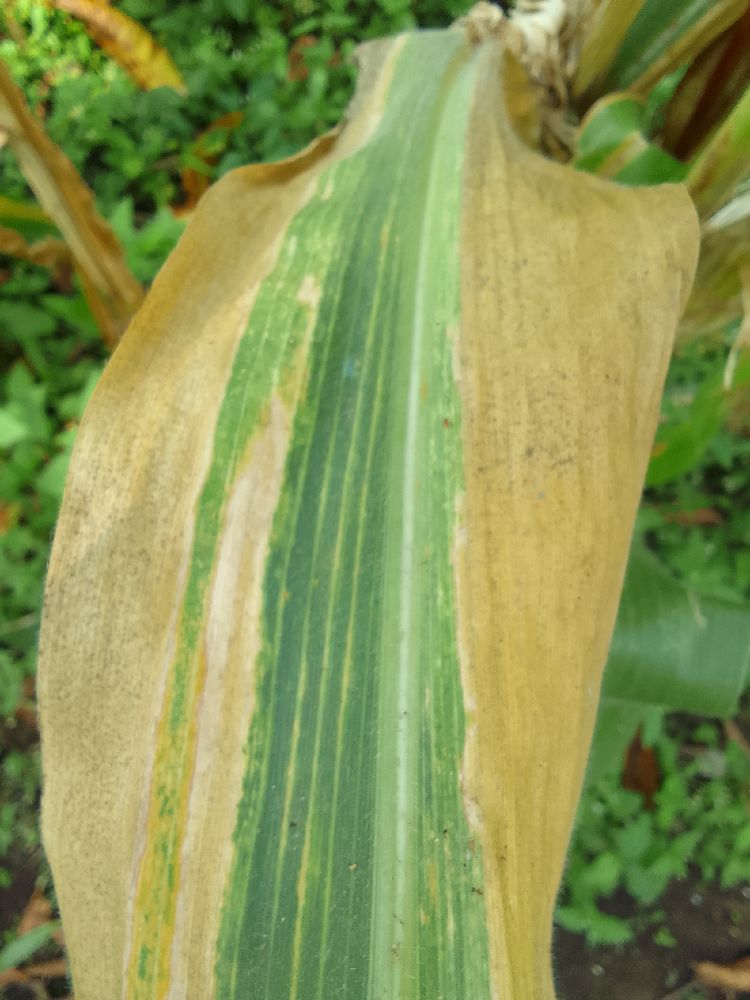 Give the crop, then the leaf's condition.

maize, maize lethal necrosis
